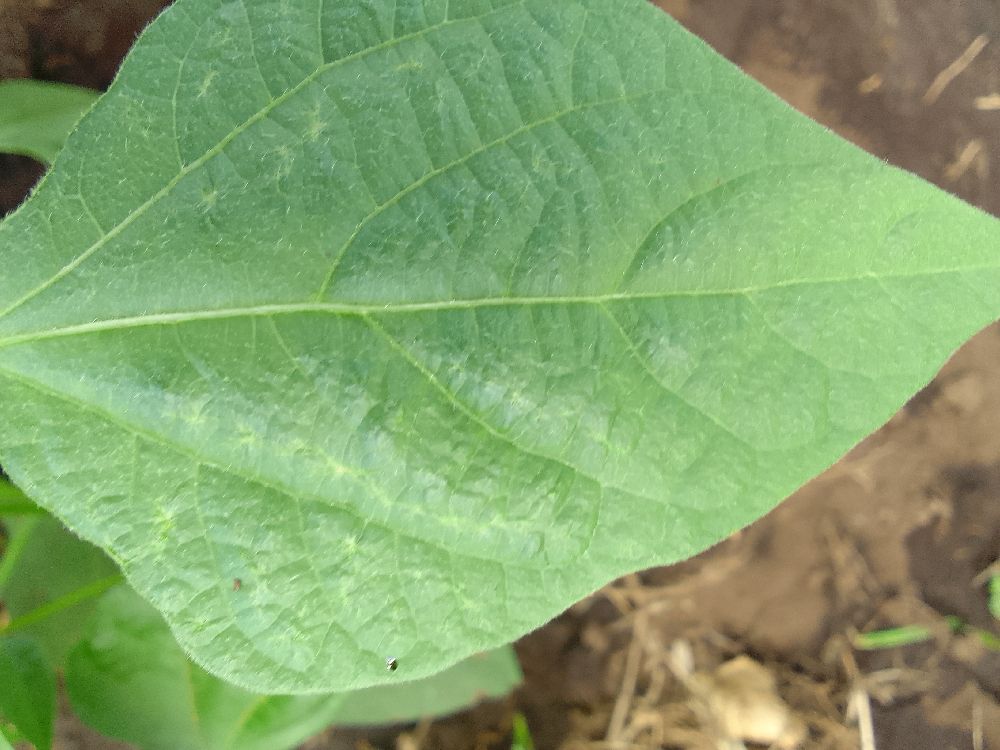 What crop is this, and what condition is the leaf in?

common bean, healthy
